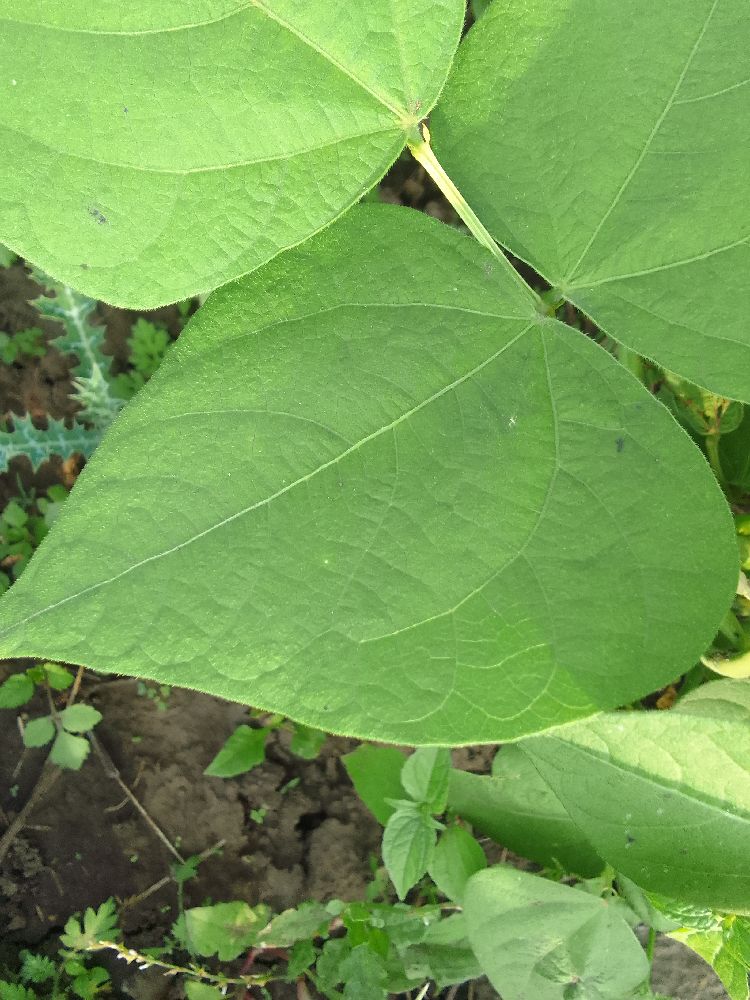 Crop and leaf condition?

common bean, healthy
